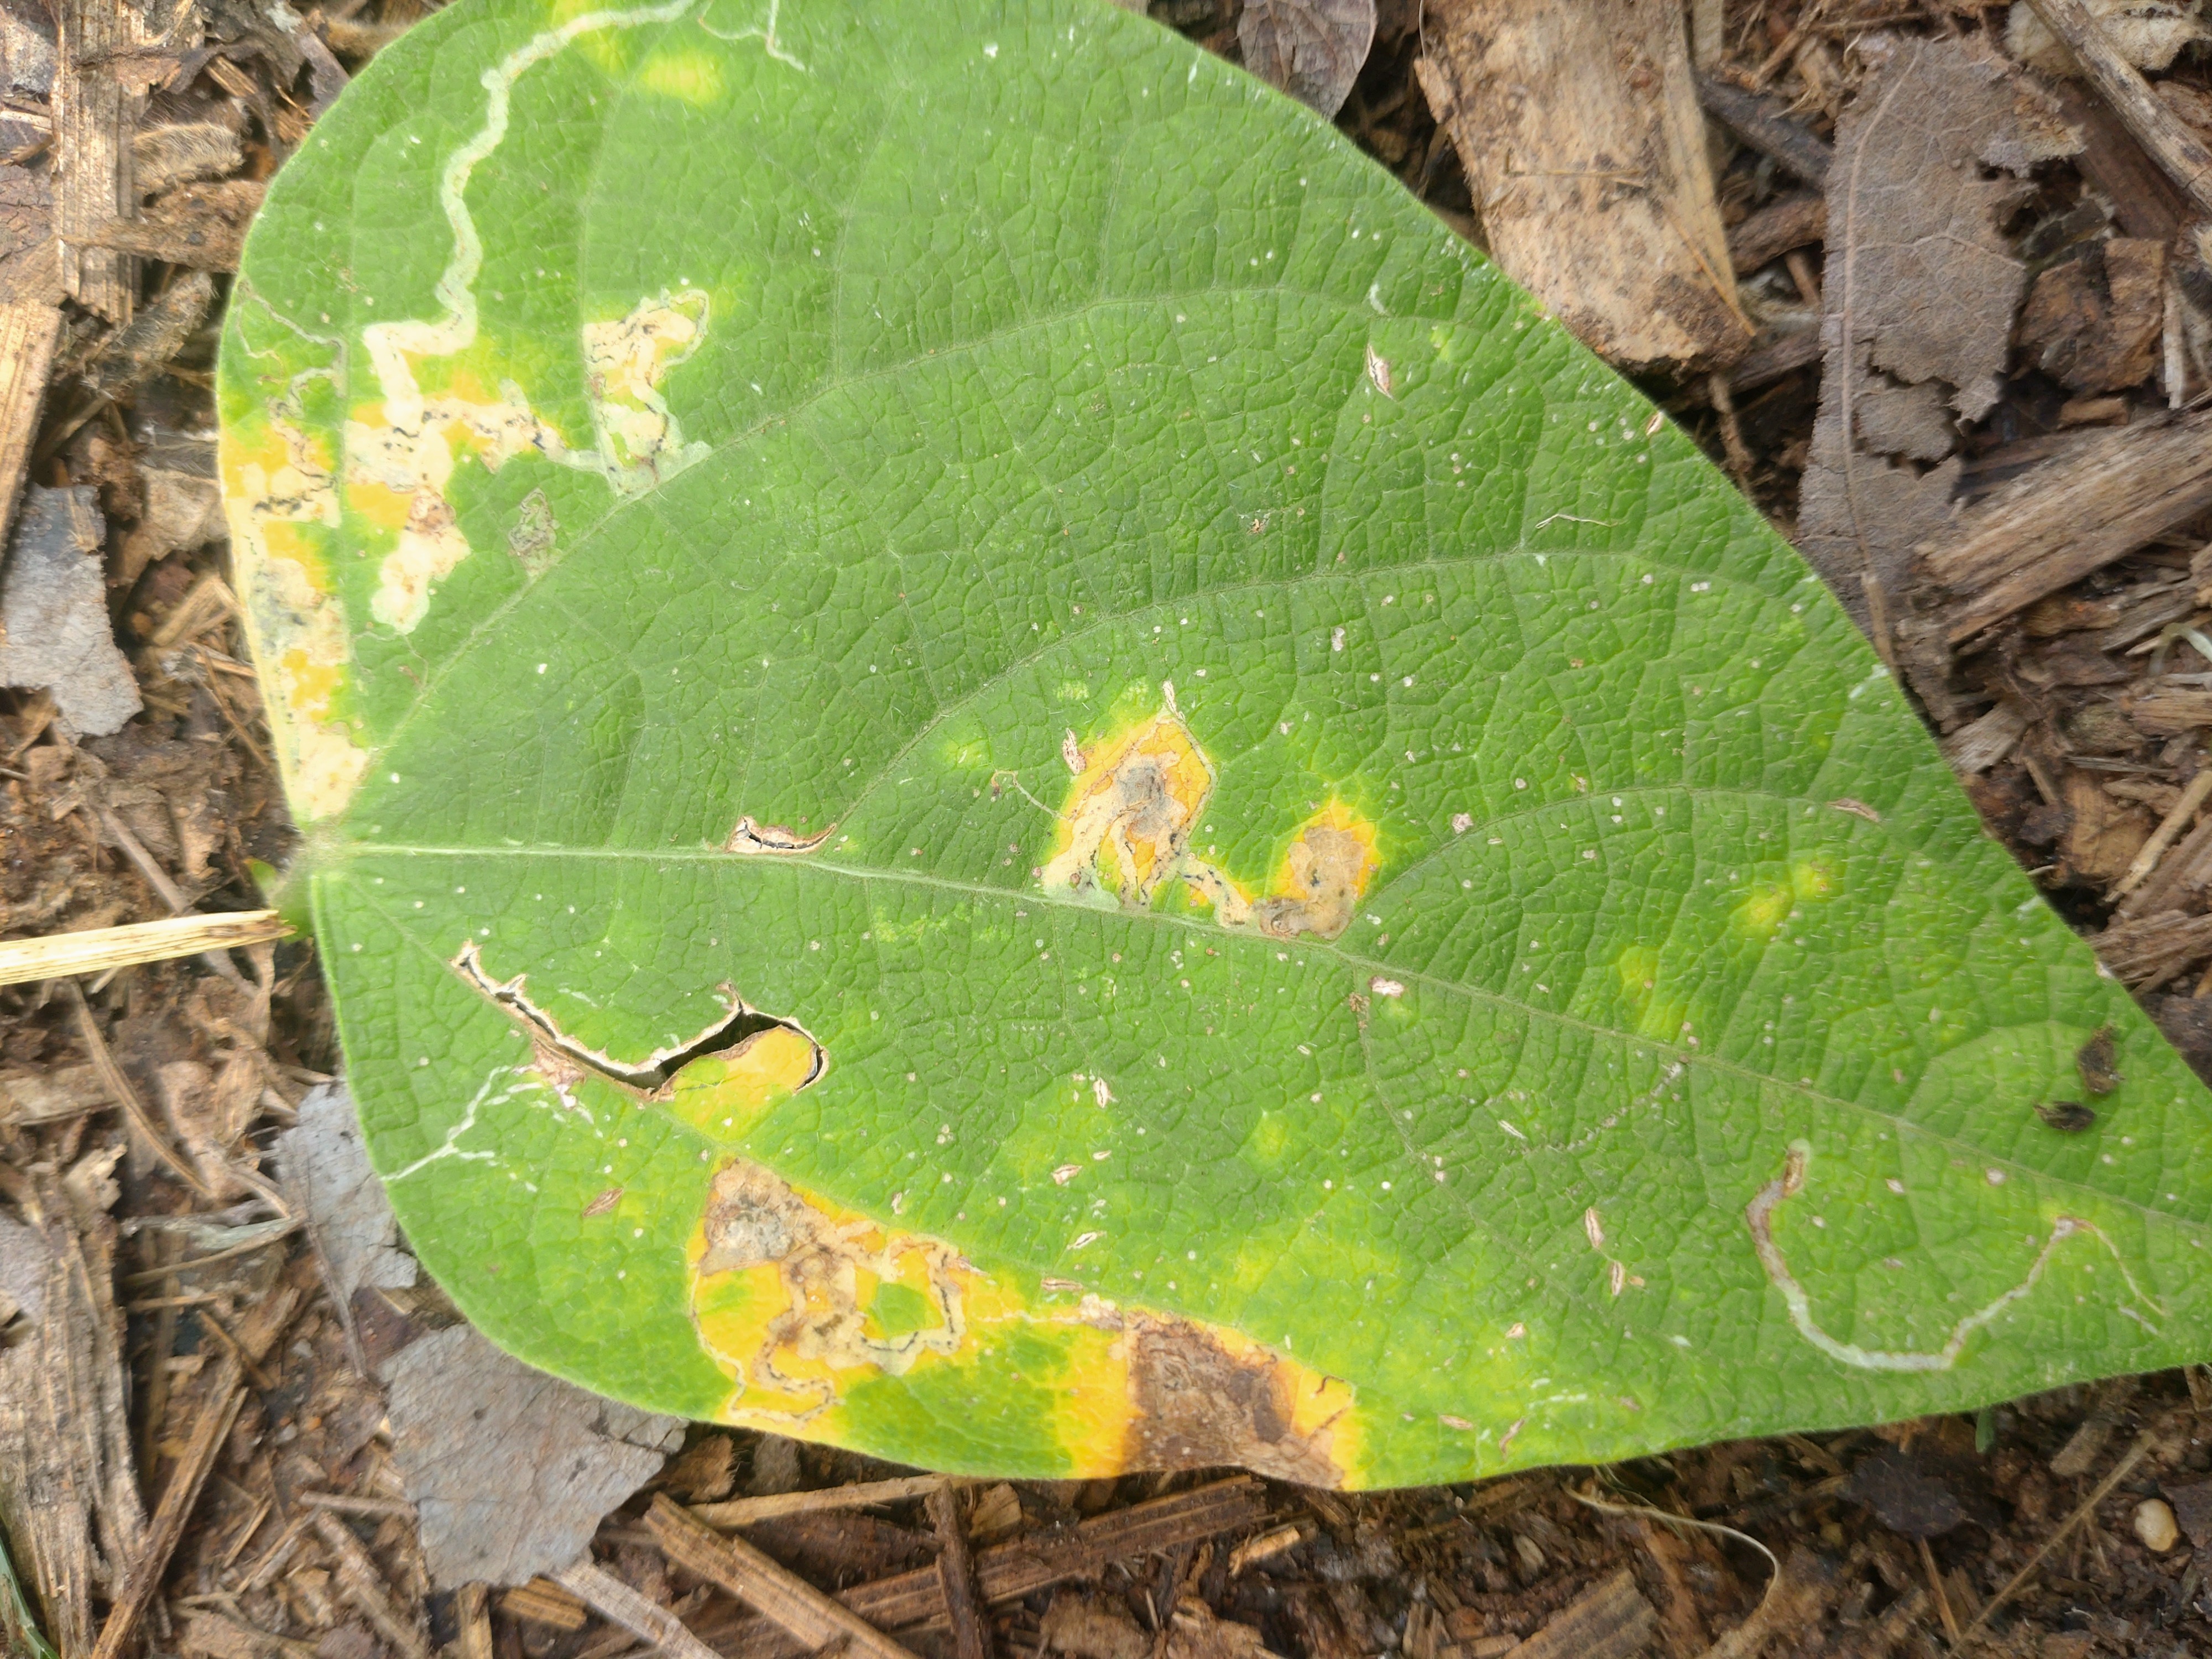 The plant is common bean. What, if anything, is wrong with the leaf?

rust
